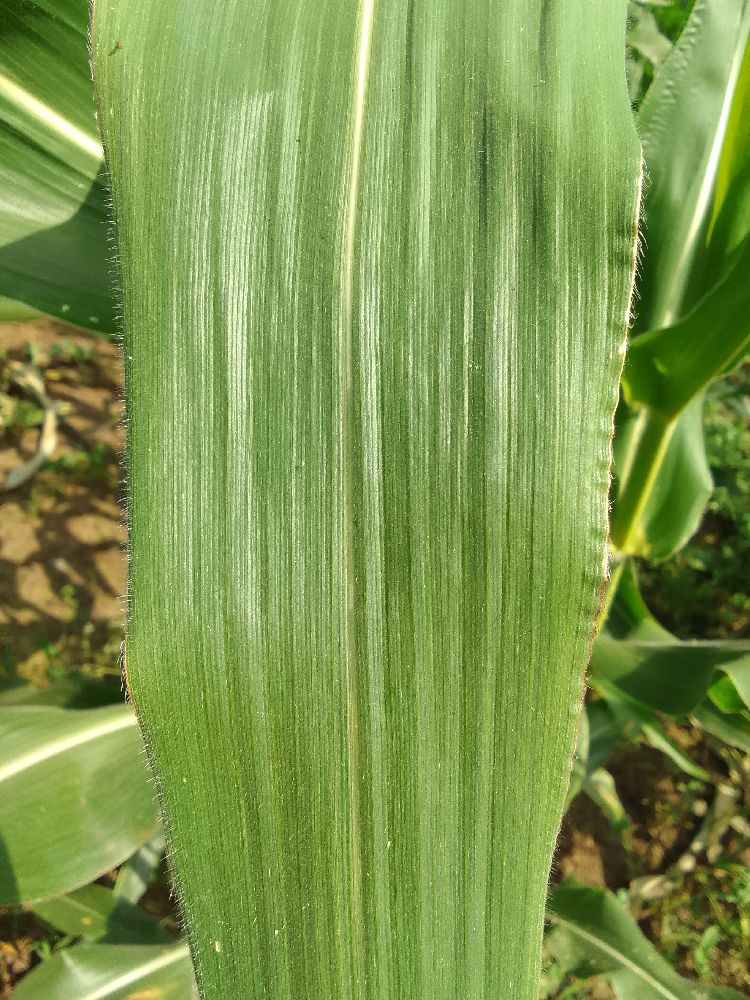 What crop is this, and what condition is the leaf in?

maize, healthy
